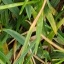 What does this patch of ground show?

grass
